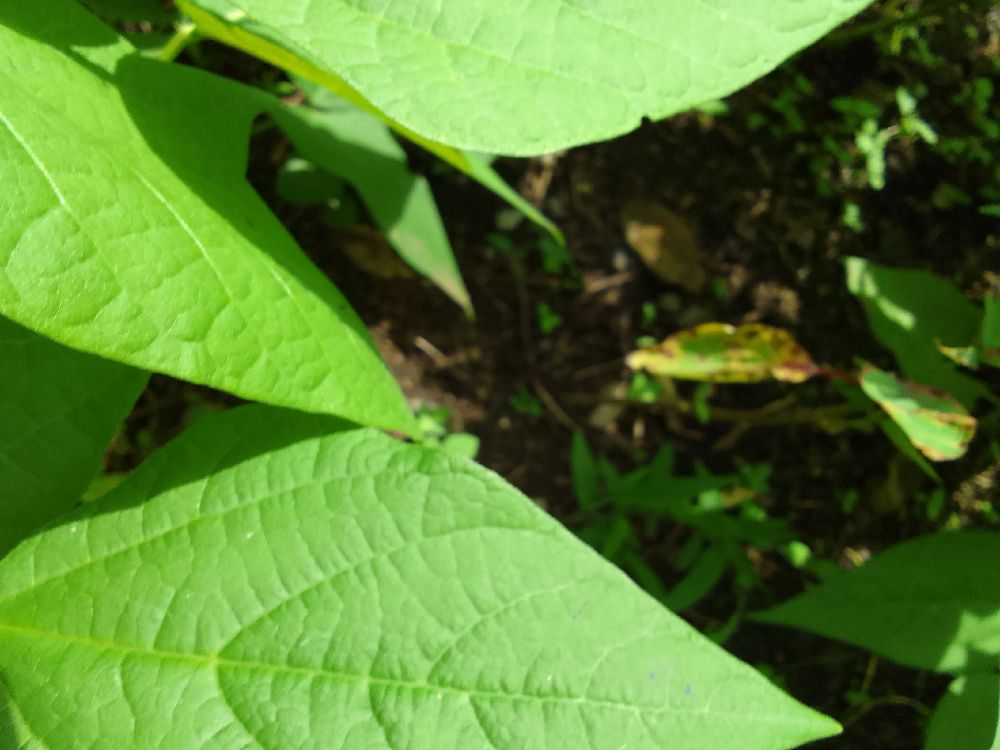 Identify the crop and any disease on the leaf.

common bean, healthy
